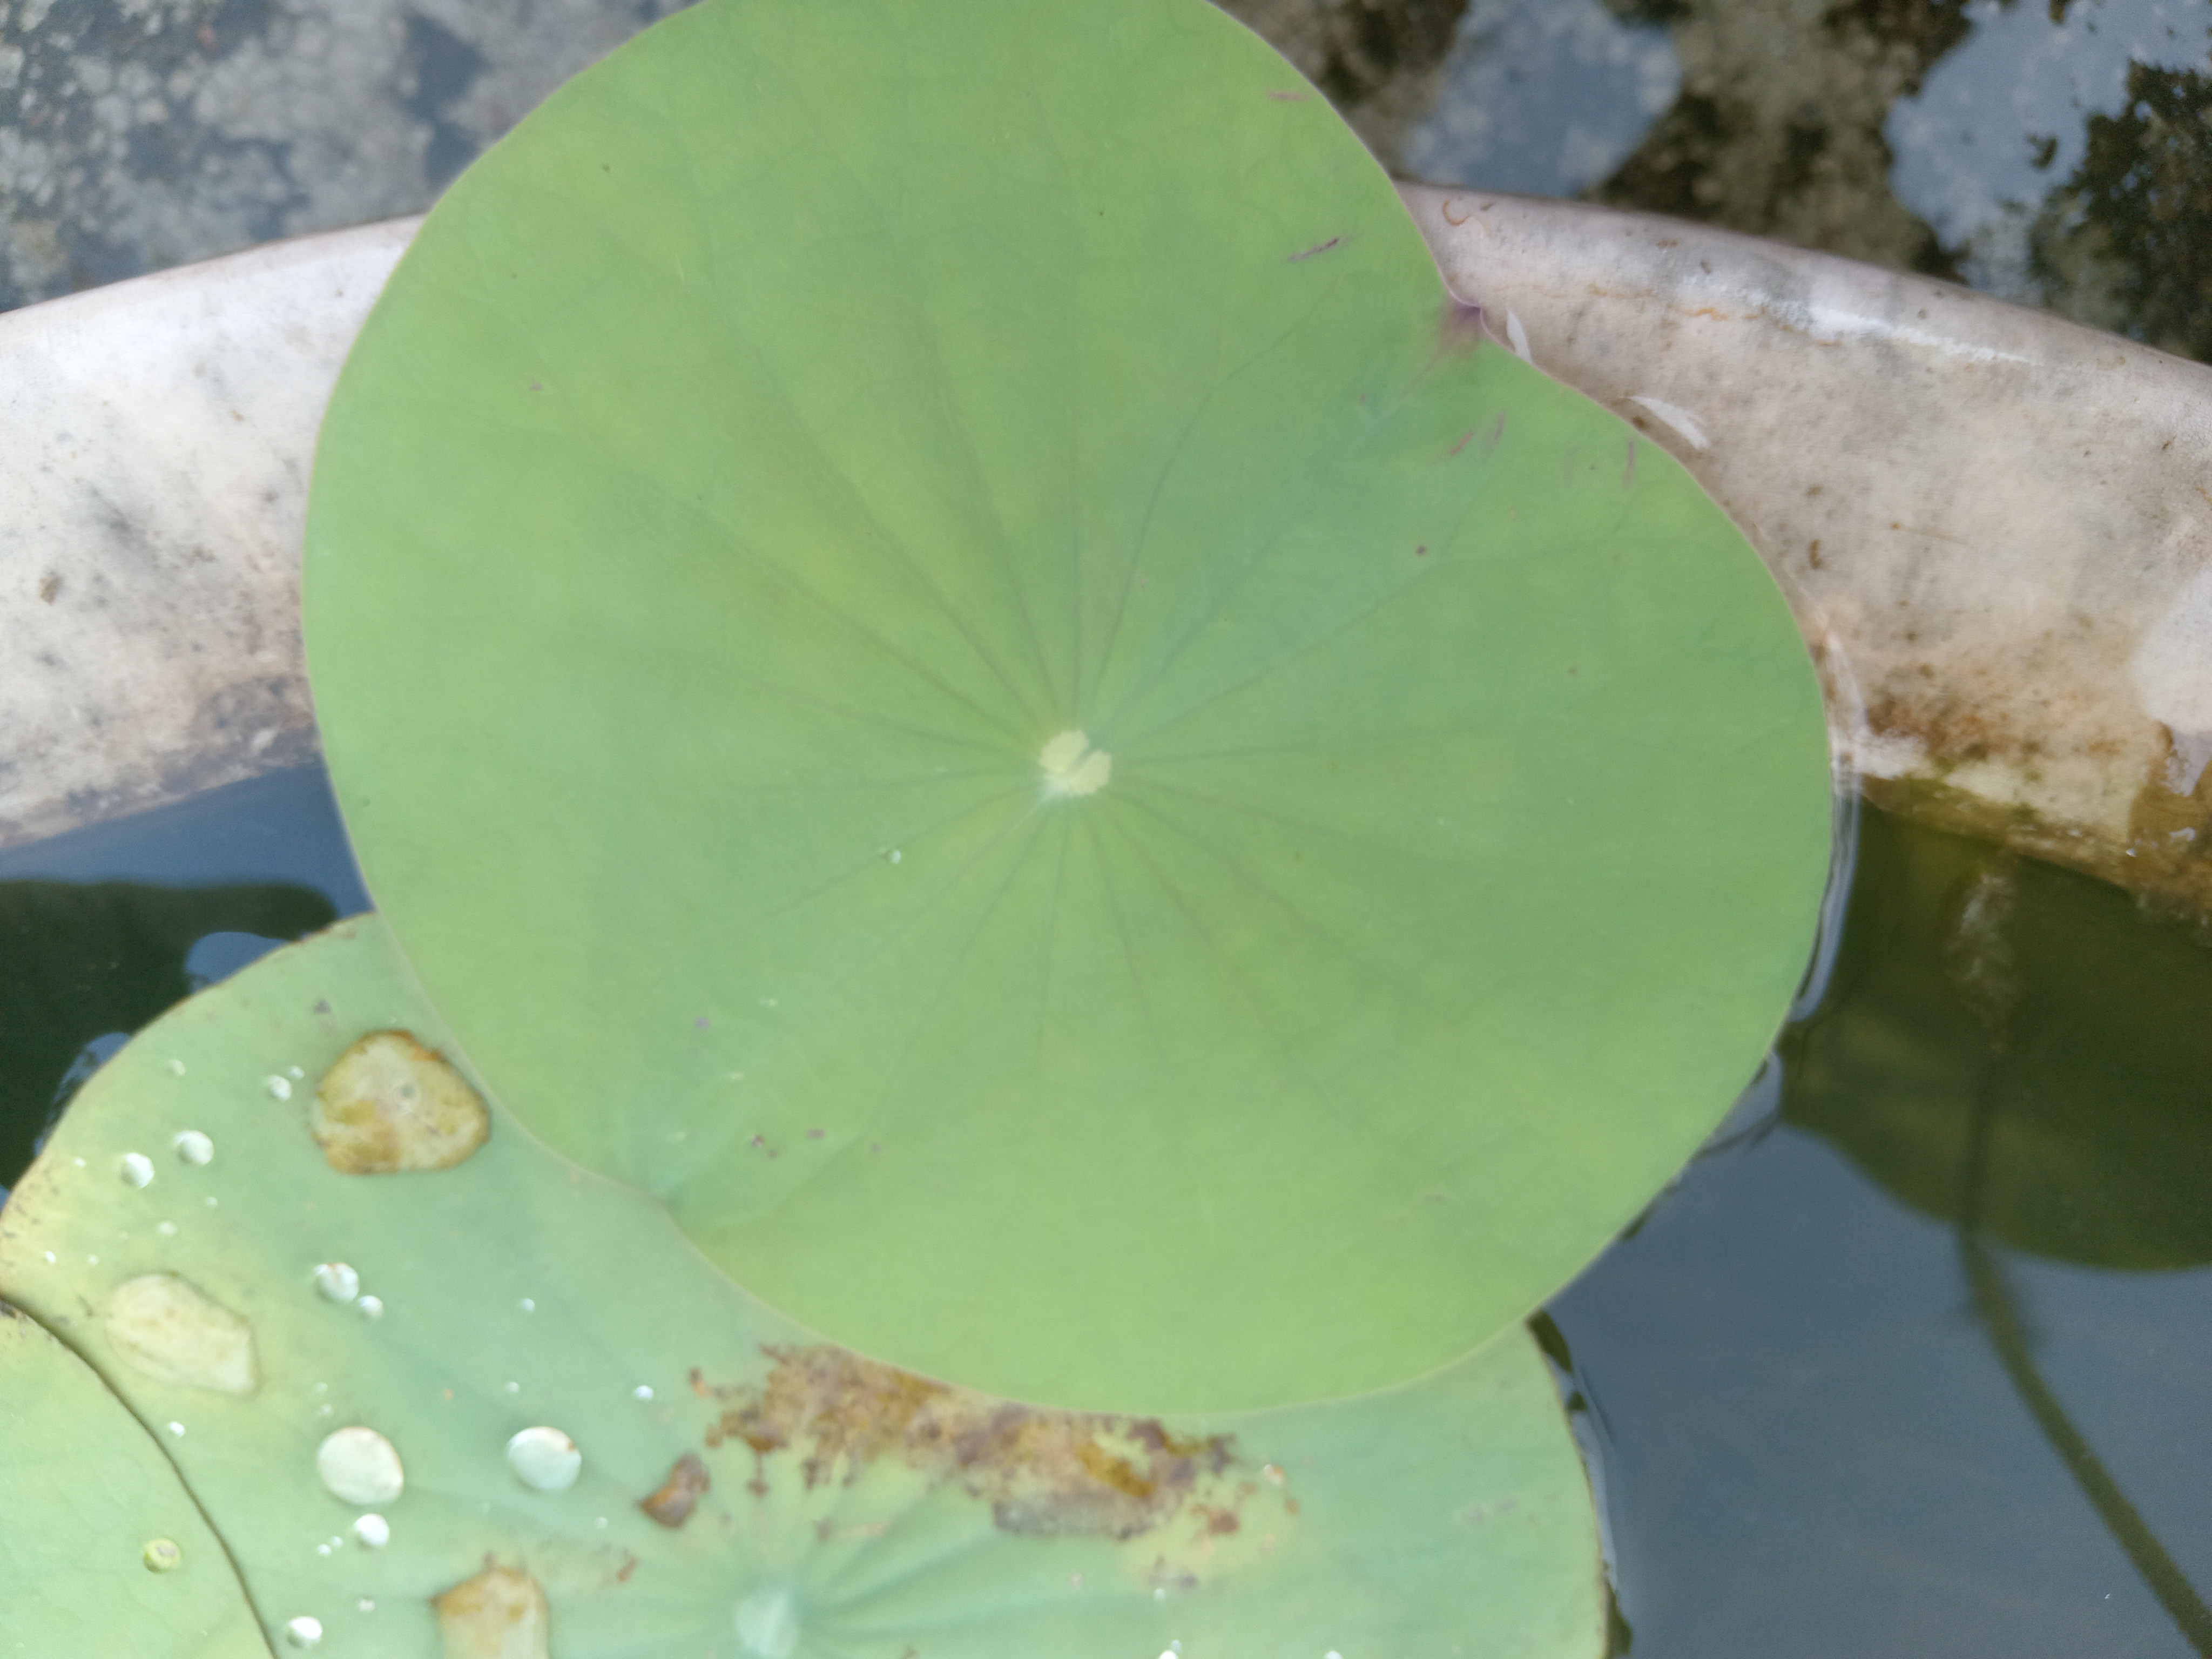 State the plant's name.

lotus
